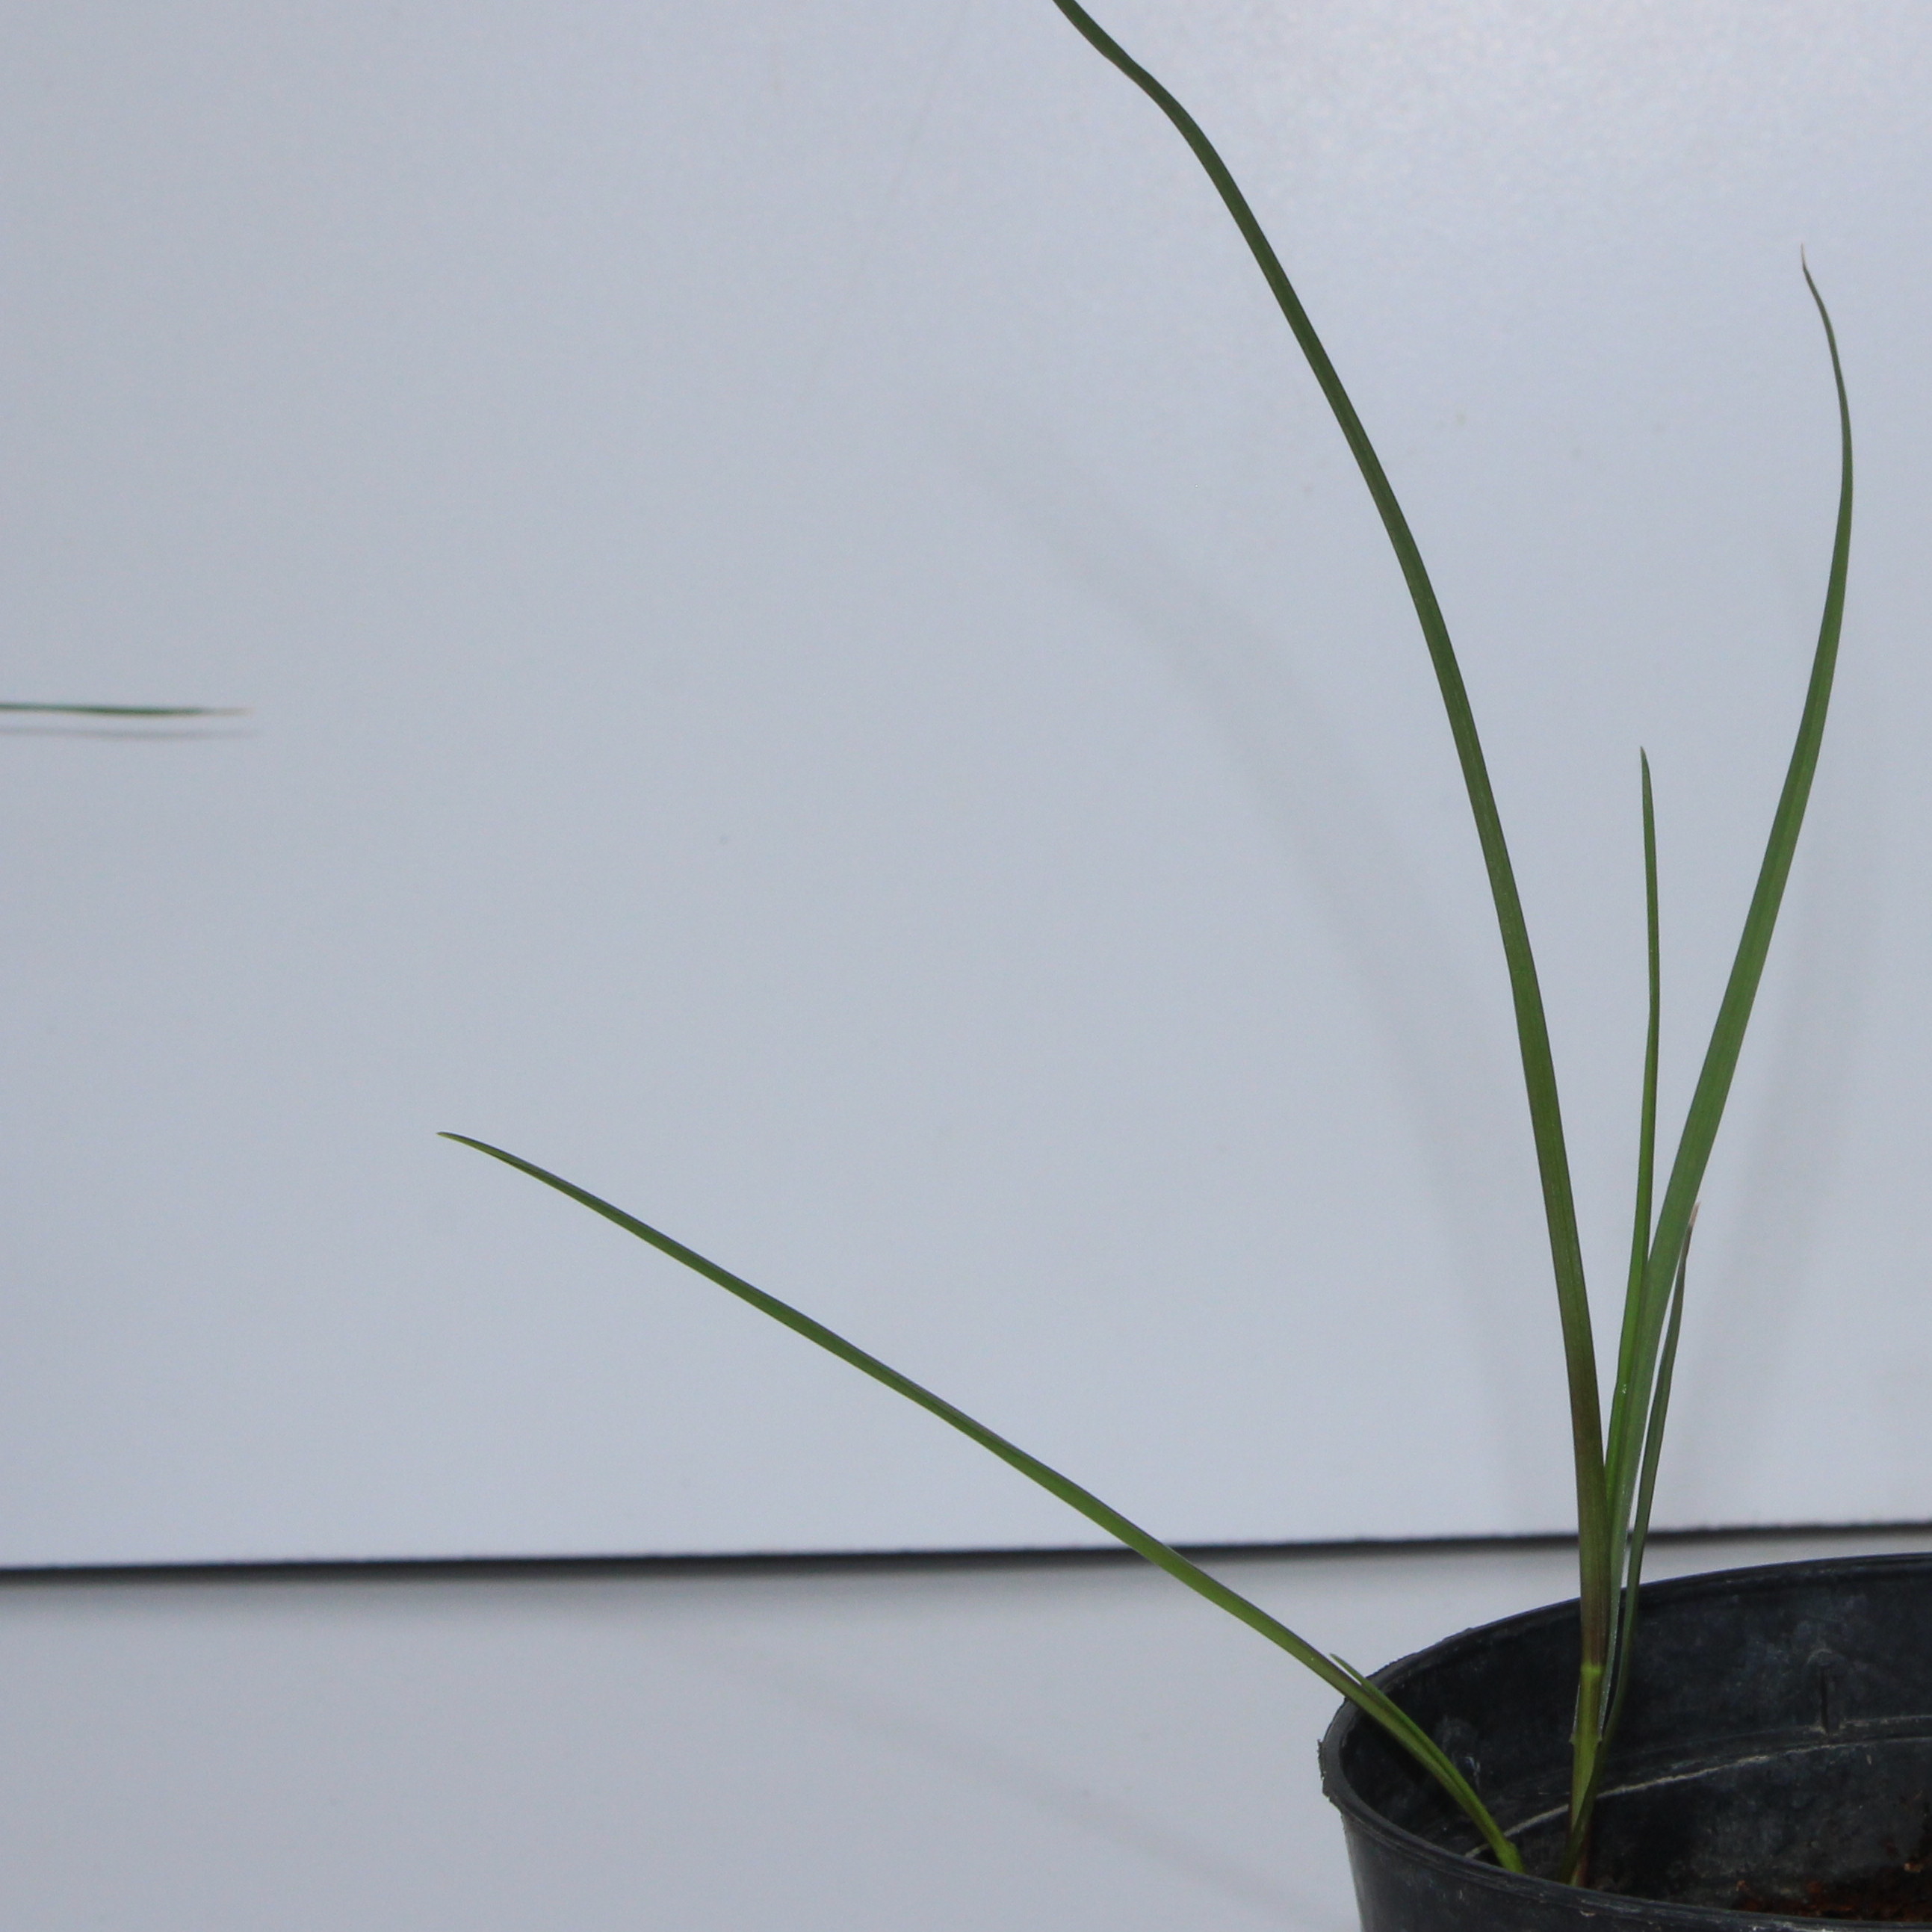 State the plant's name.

Lolium multiflorum
